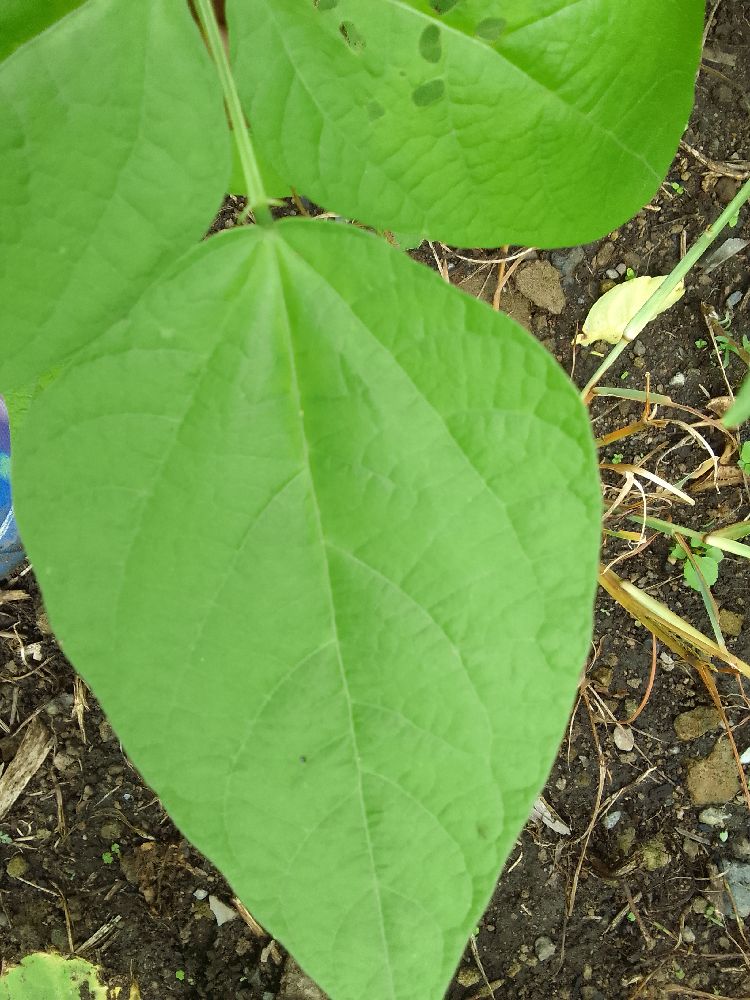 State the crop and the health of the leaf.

common bean, healthy
